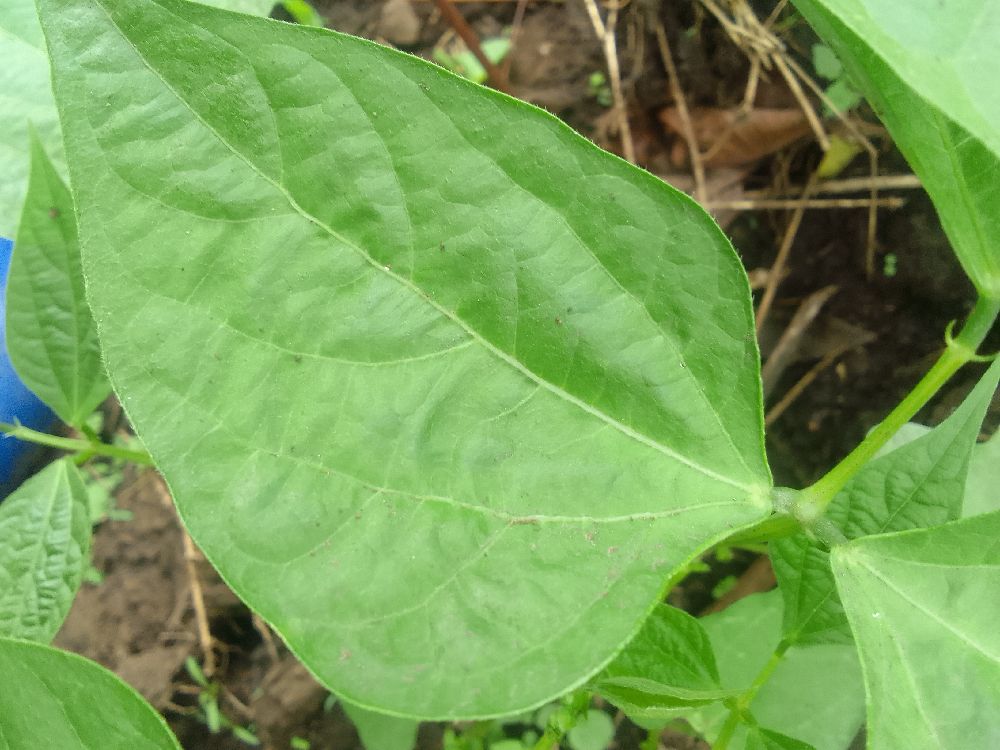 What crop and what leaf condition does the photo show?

common bean, healthy
